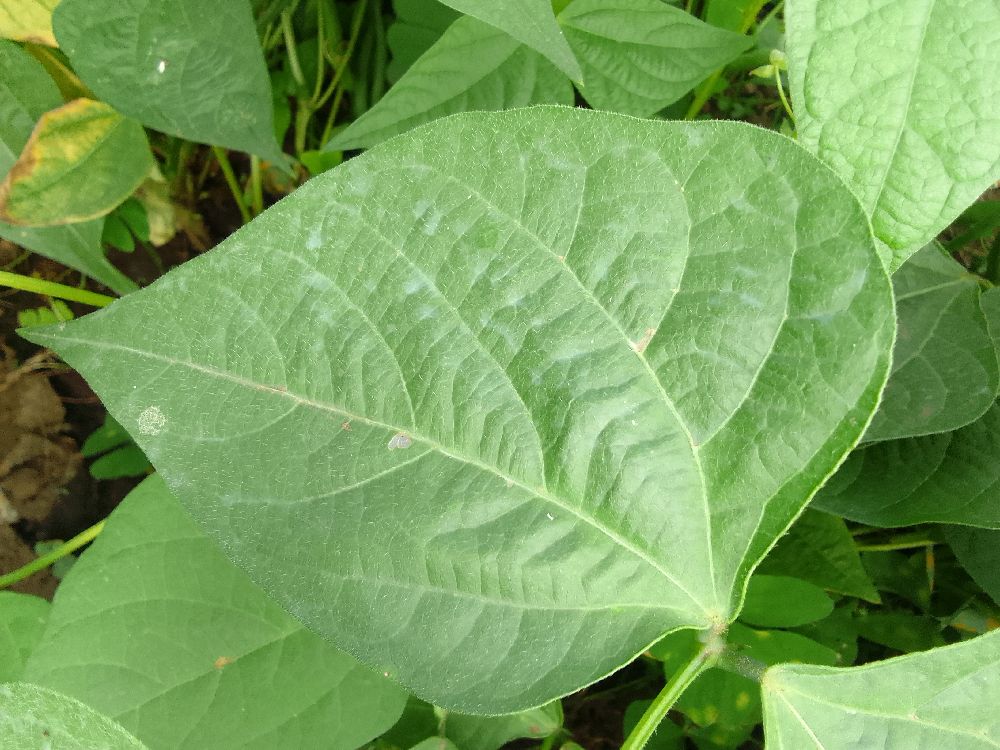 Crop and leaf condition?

common bean, healthy
